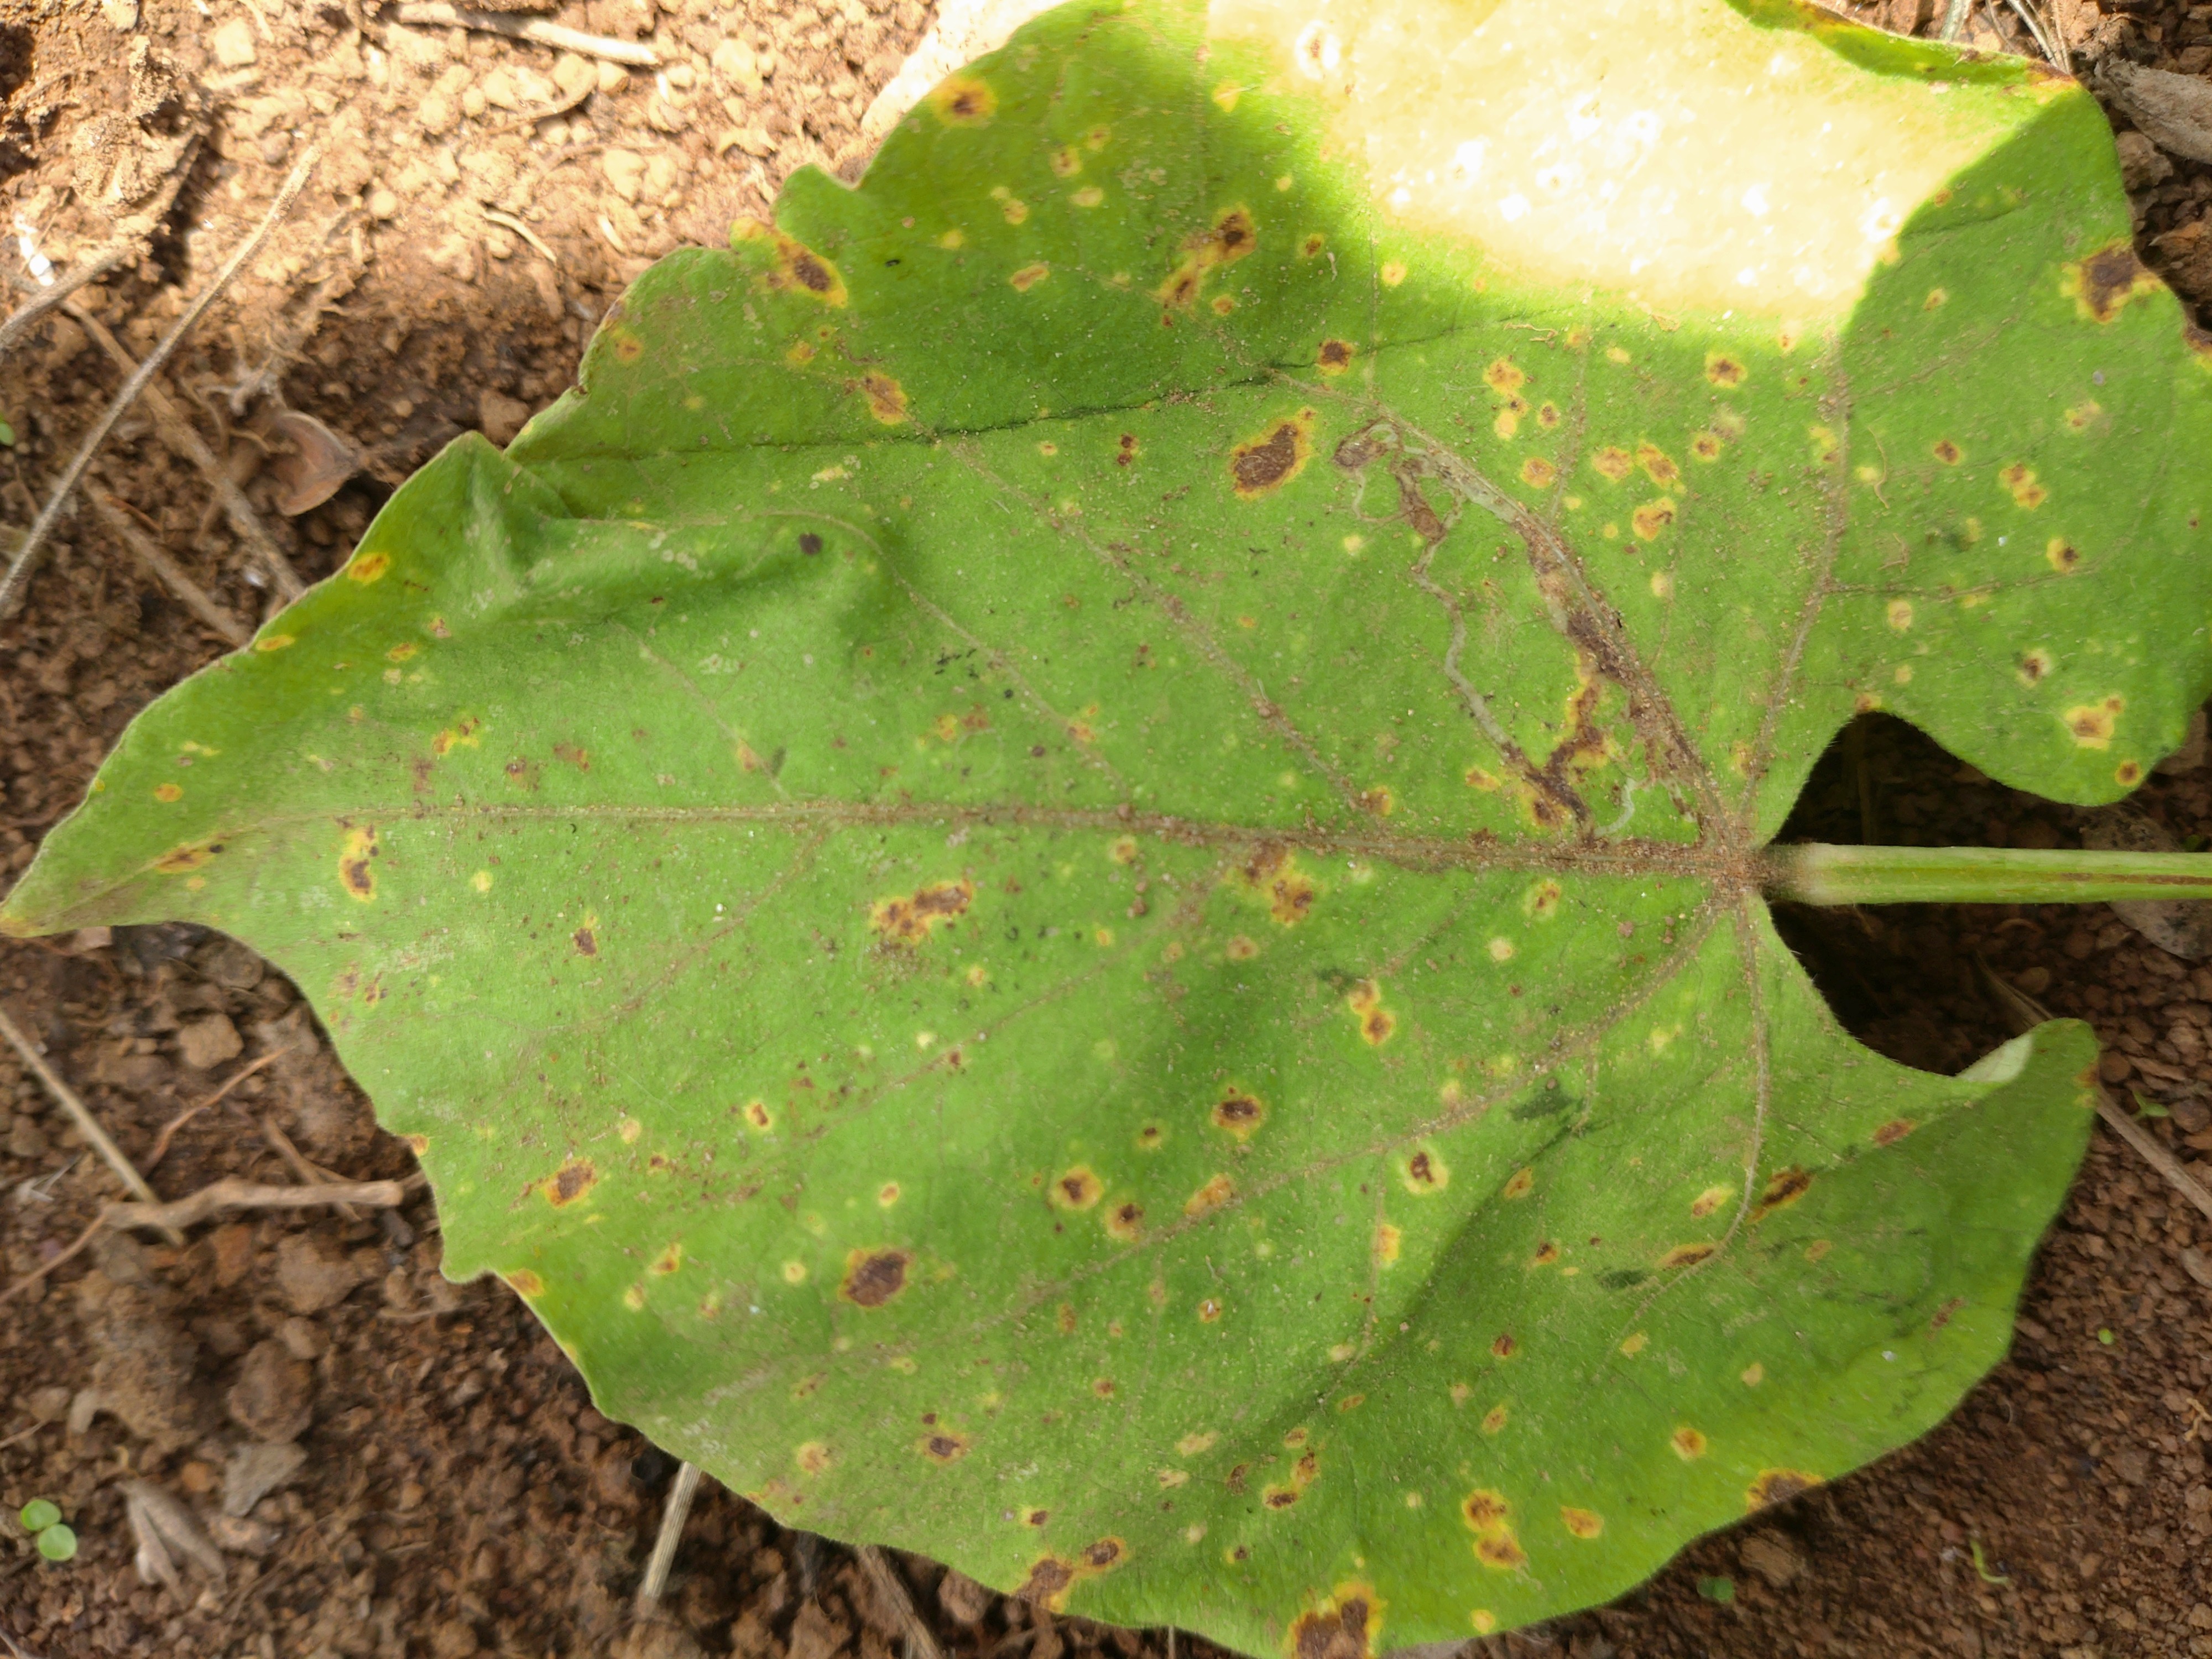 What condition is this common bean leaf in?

rust
